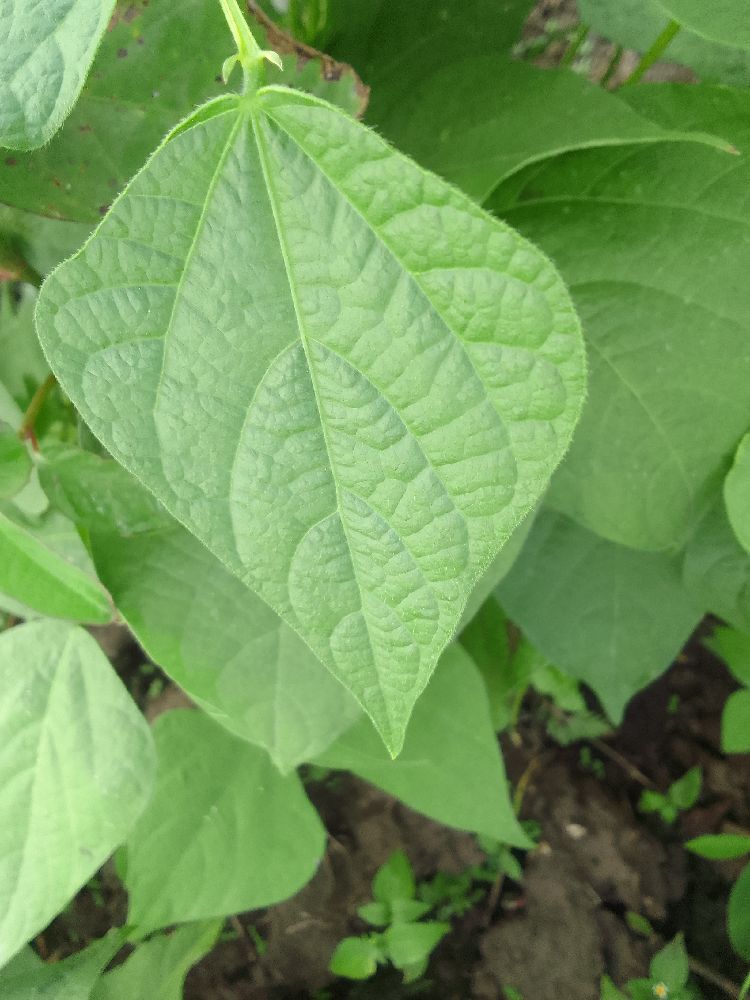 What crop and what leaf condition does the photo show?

common bean, healthy
